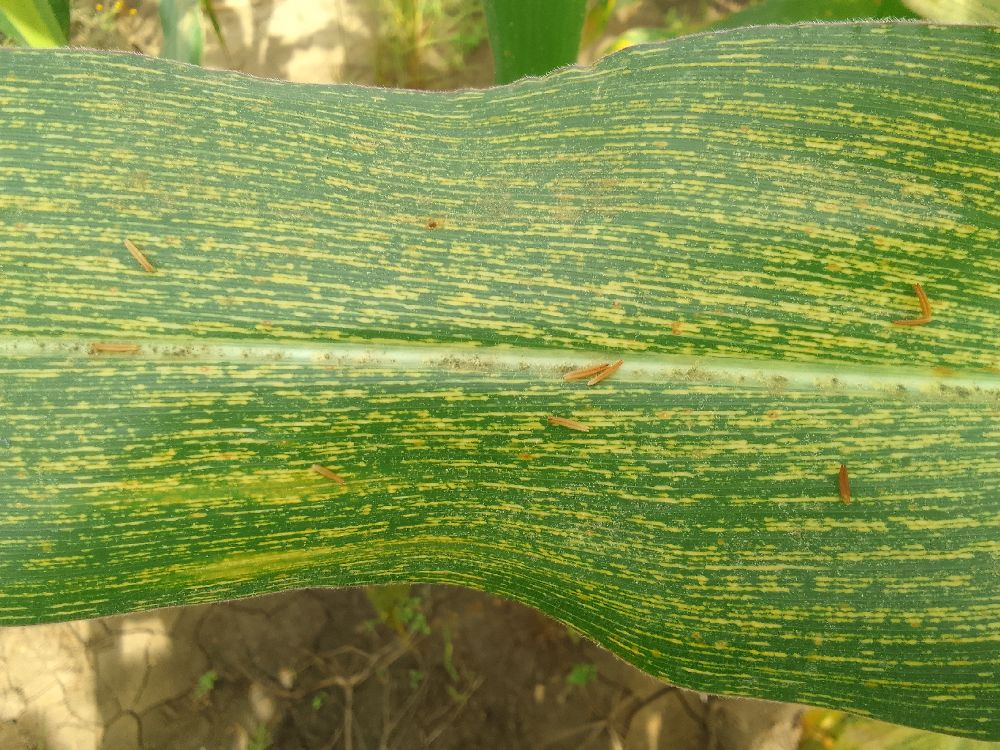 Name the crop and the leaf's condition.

maize, maize streak virus
